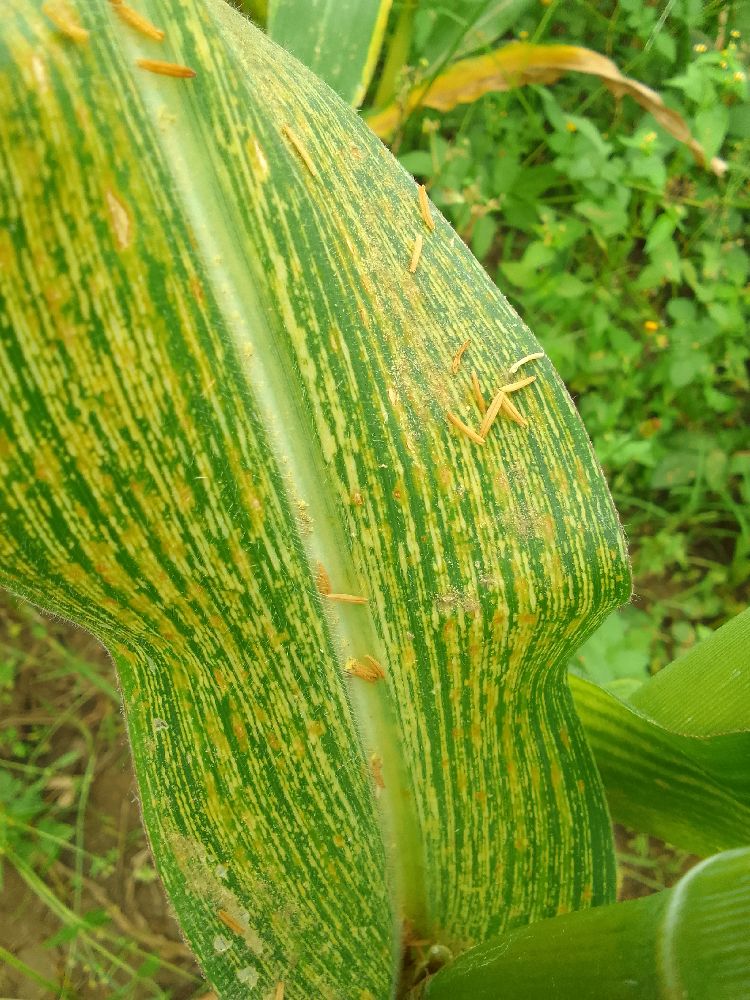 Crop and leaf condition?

maize, maize streak virus
